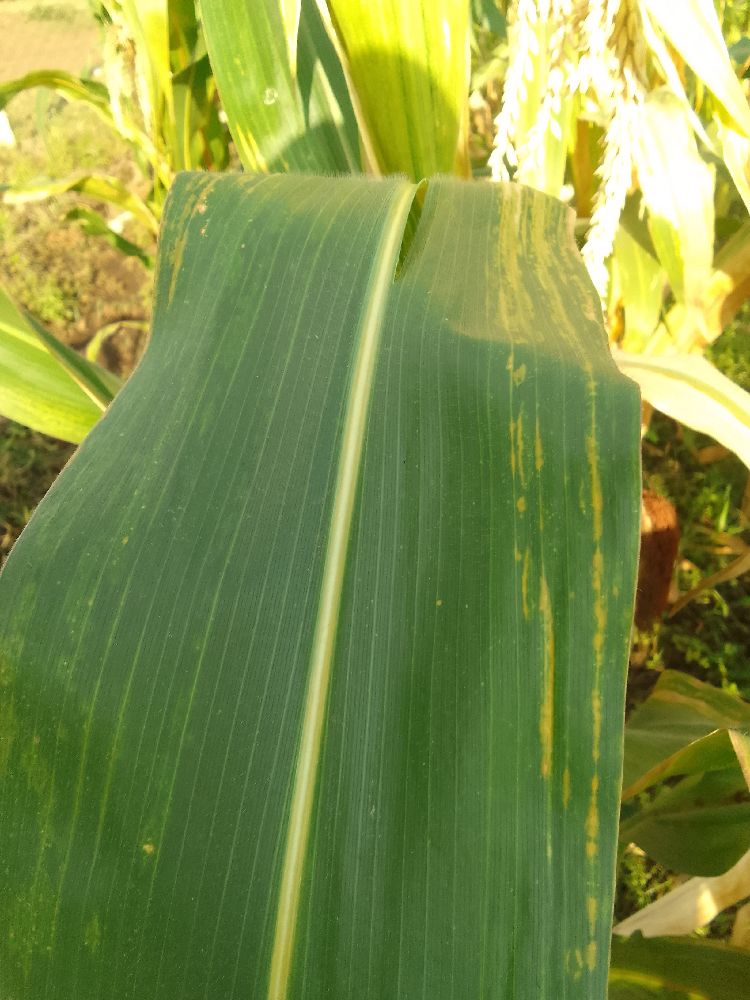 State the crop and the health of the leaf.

maize, maize lethal necrosis
